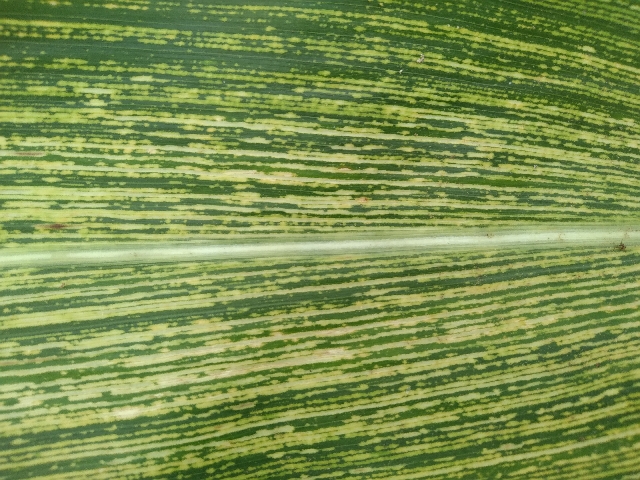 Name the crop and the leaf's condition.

maize, maize streak virus
